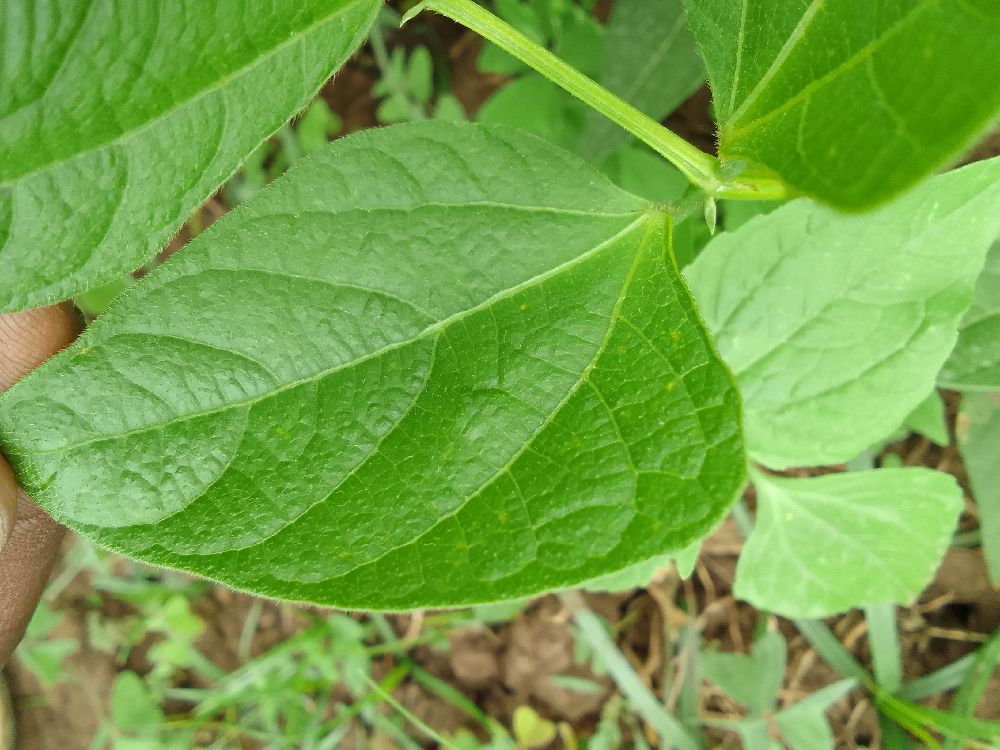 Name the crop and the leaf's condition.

common bean, healthy
